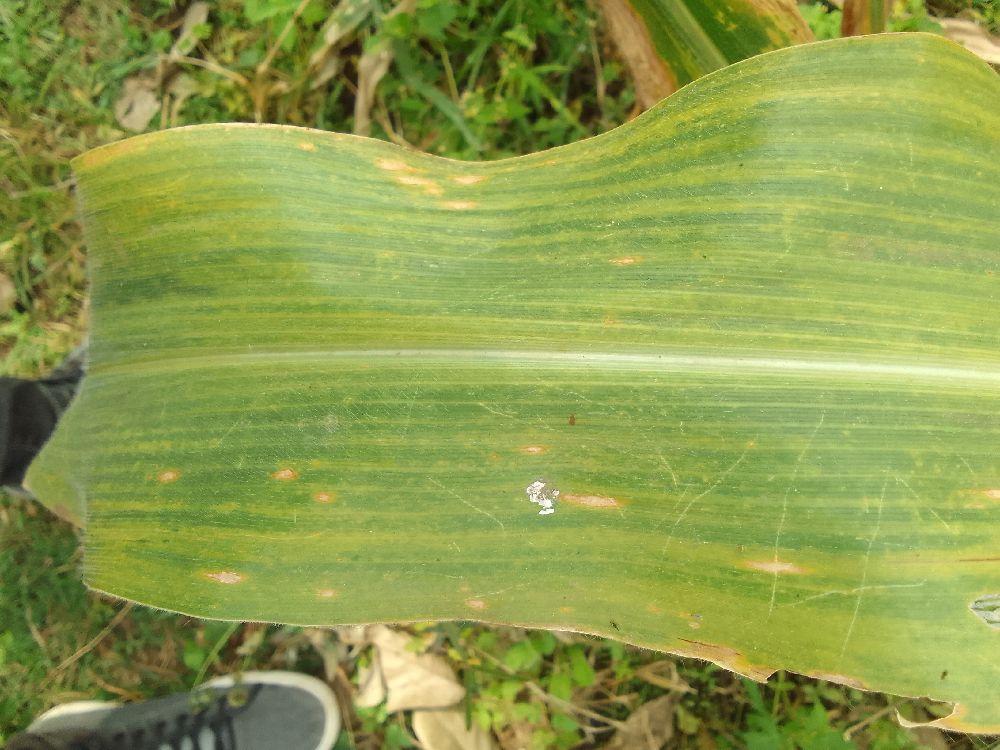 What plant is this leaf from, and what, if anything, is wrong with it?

maize, maize lethal necrosis
